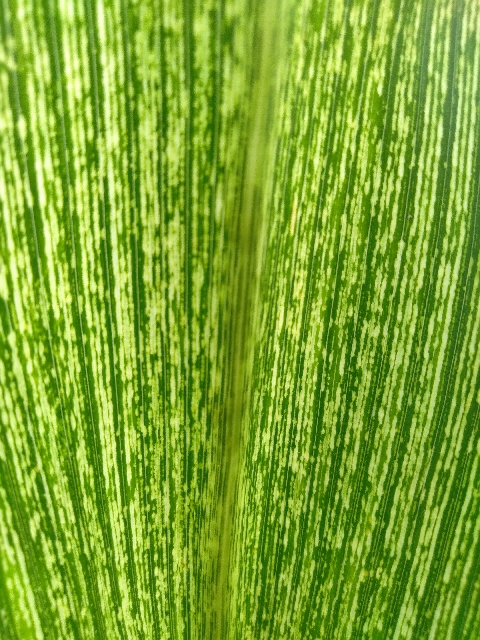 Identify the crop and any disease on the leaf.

maize, maize streak virus
